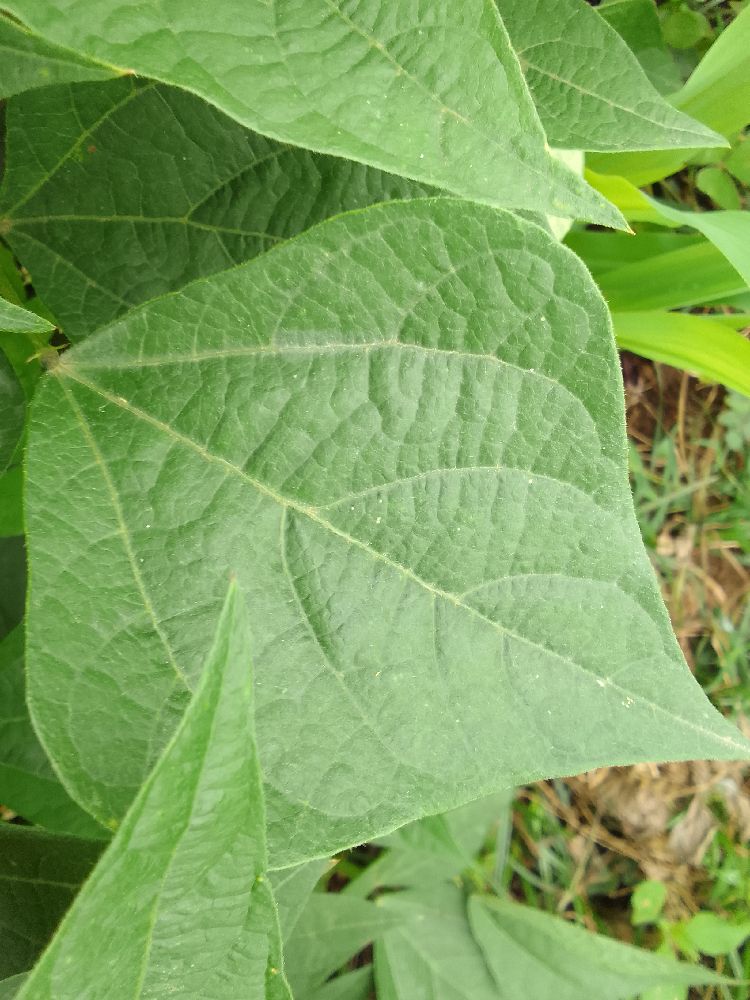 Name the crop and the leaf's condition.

common bean, healthy
